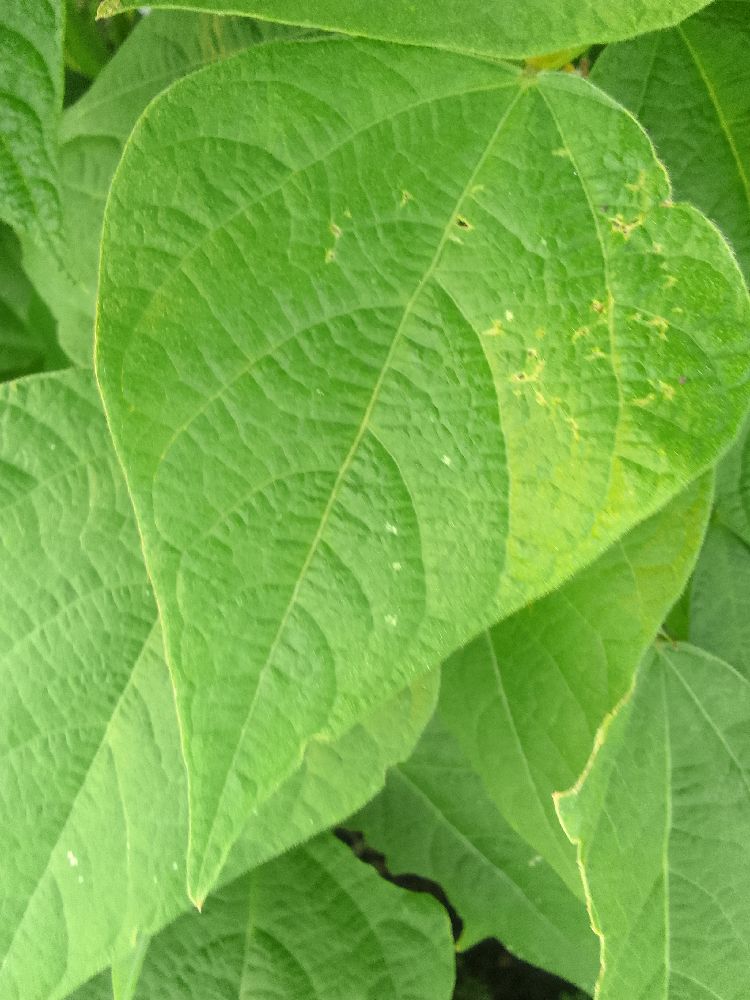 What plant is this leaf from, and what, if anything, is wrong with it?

common bean, healthy
